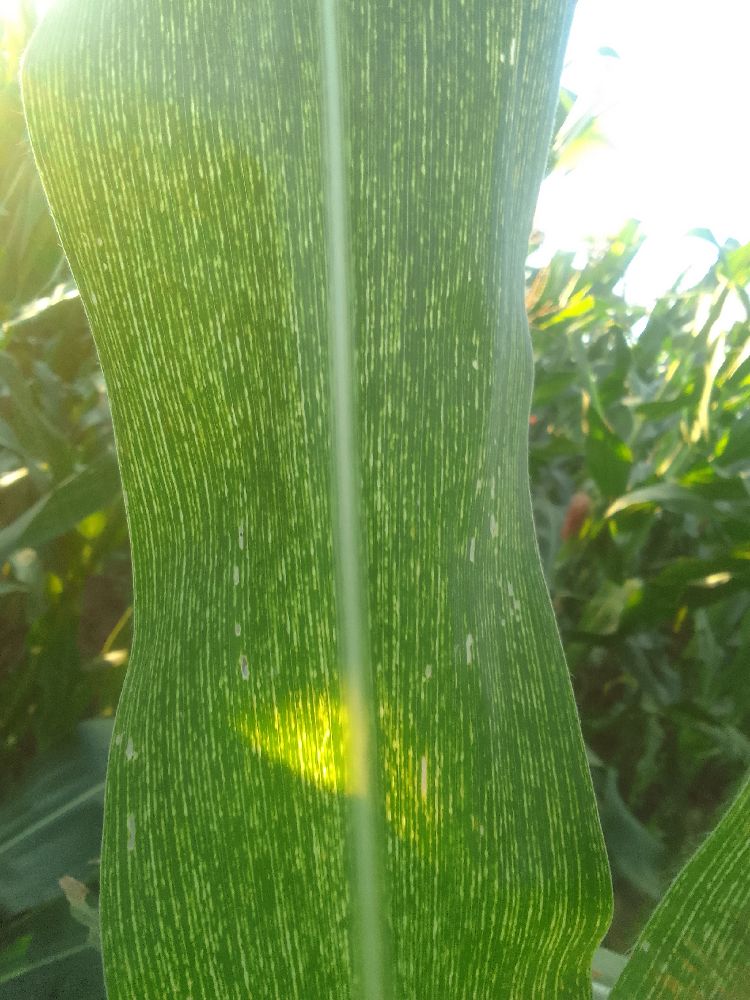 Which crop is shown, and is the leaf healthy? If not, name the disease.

maize, maize streak virus
